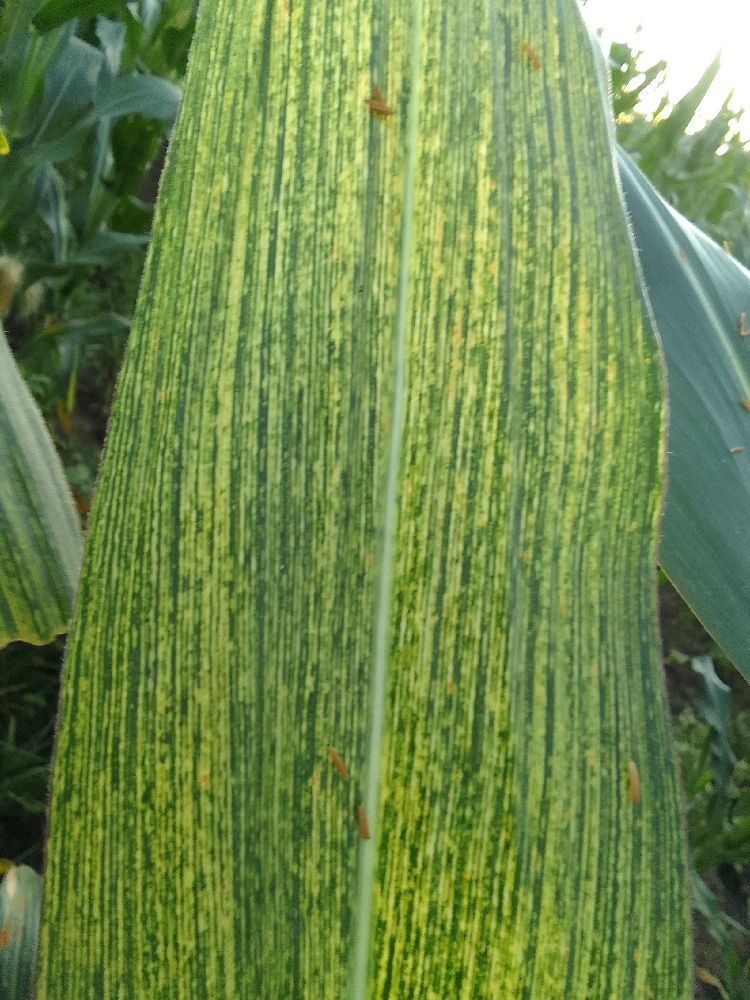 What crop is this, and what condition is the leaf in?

maize, maize streak virus
